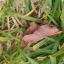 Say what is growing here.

grass
